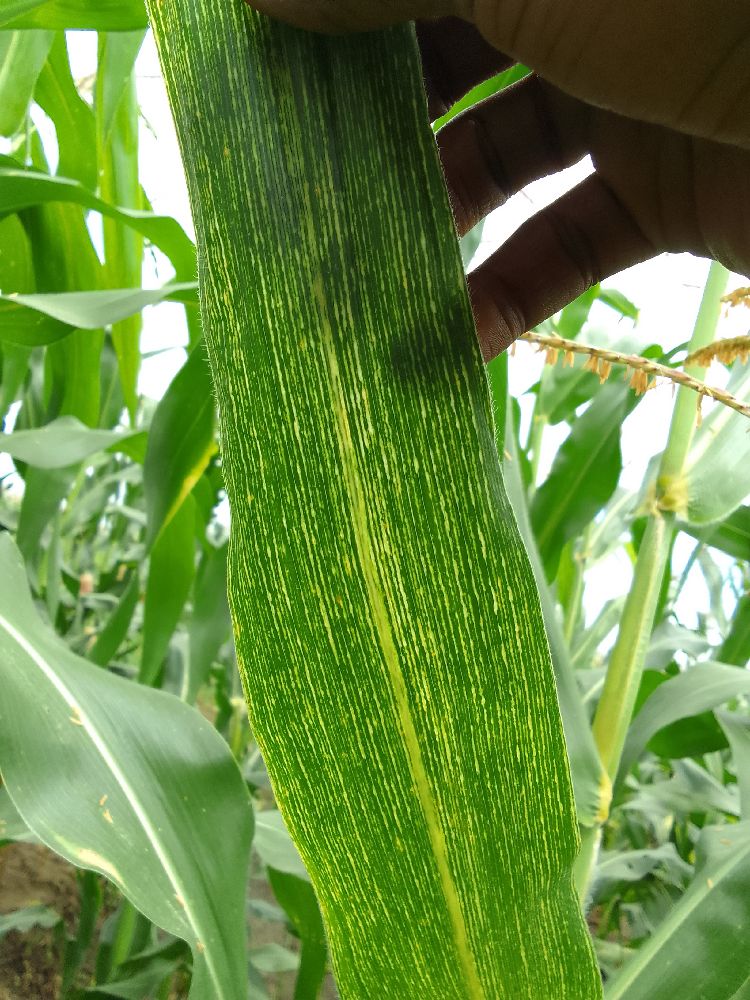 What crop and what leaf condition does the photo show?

maize, maize streak virus
